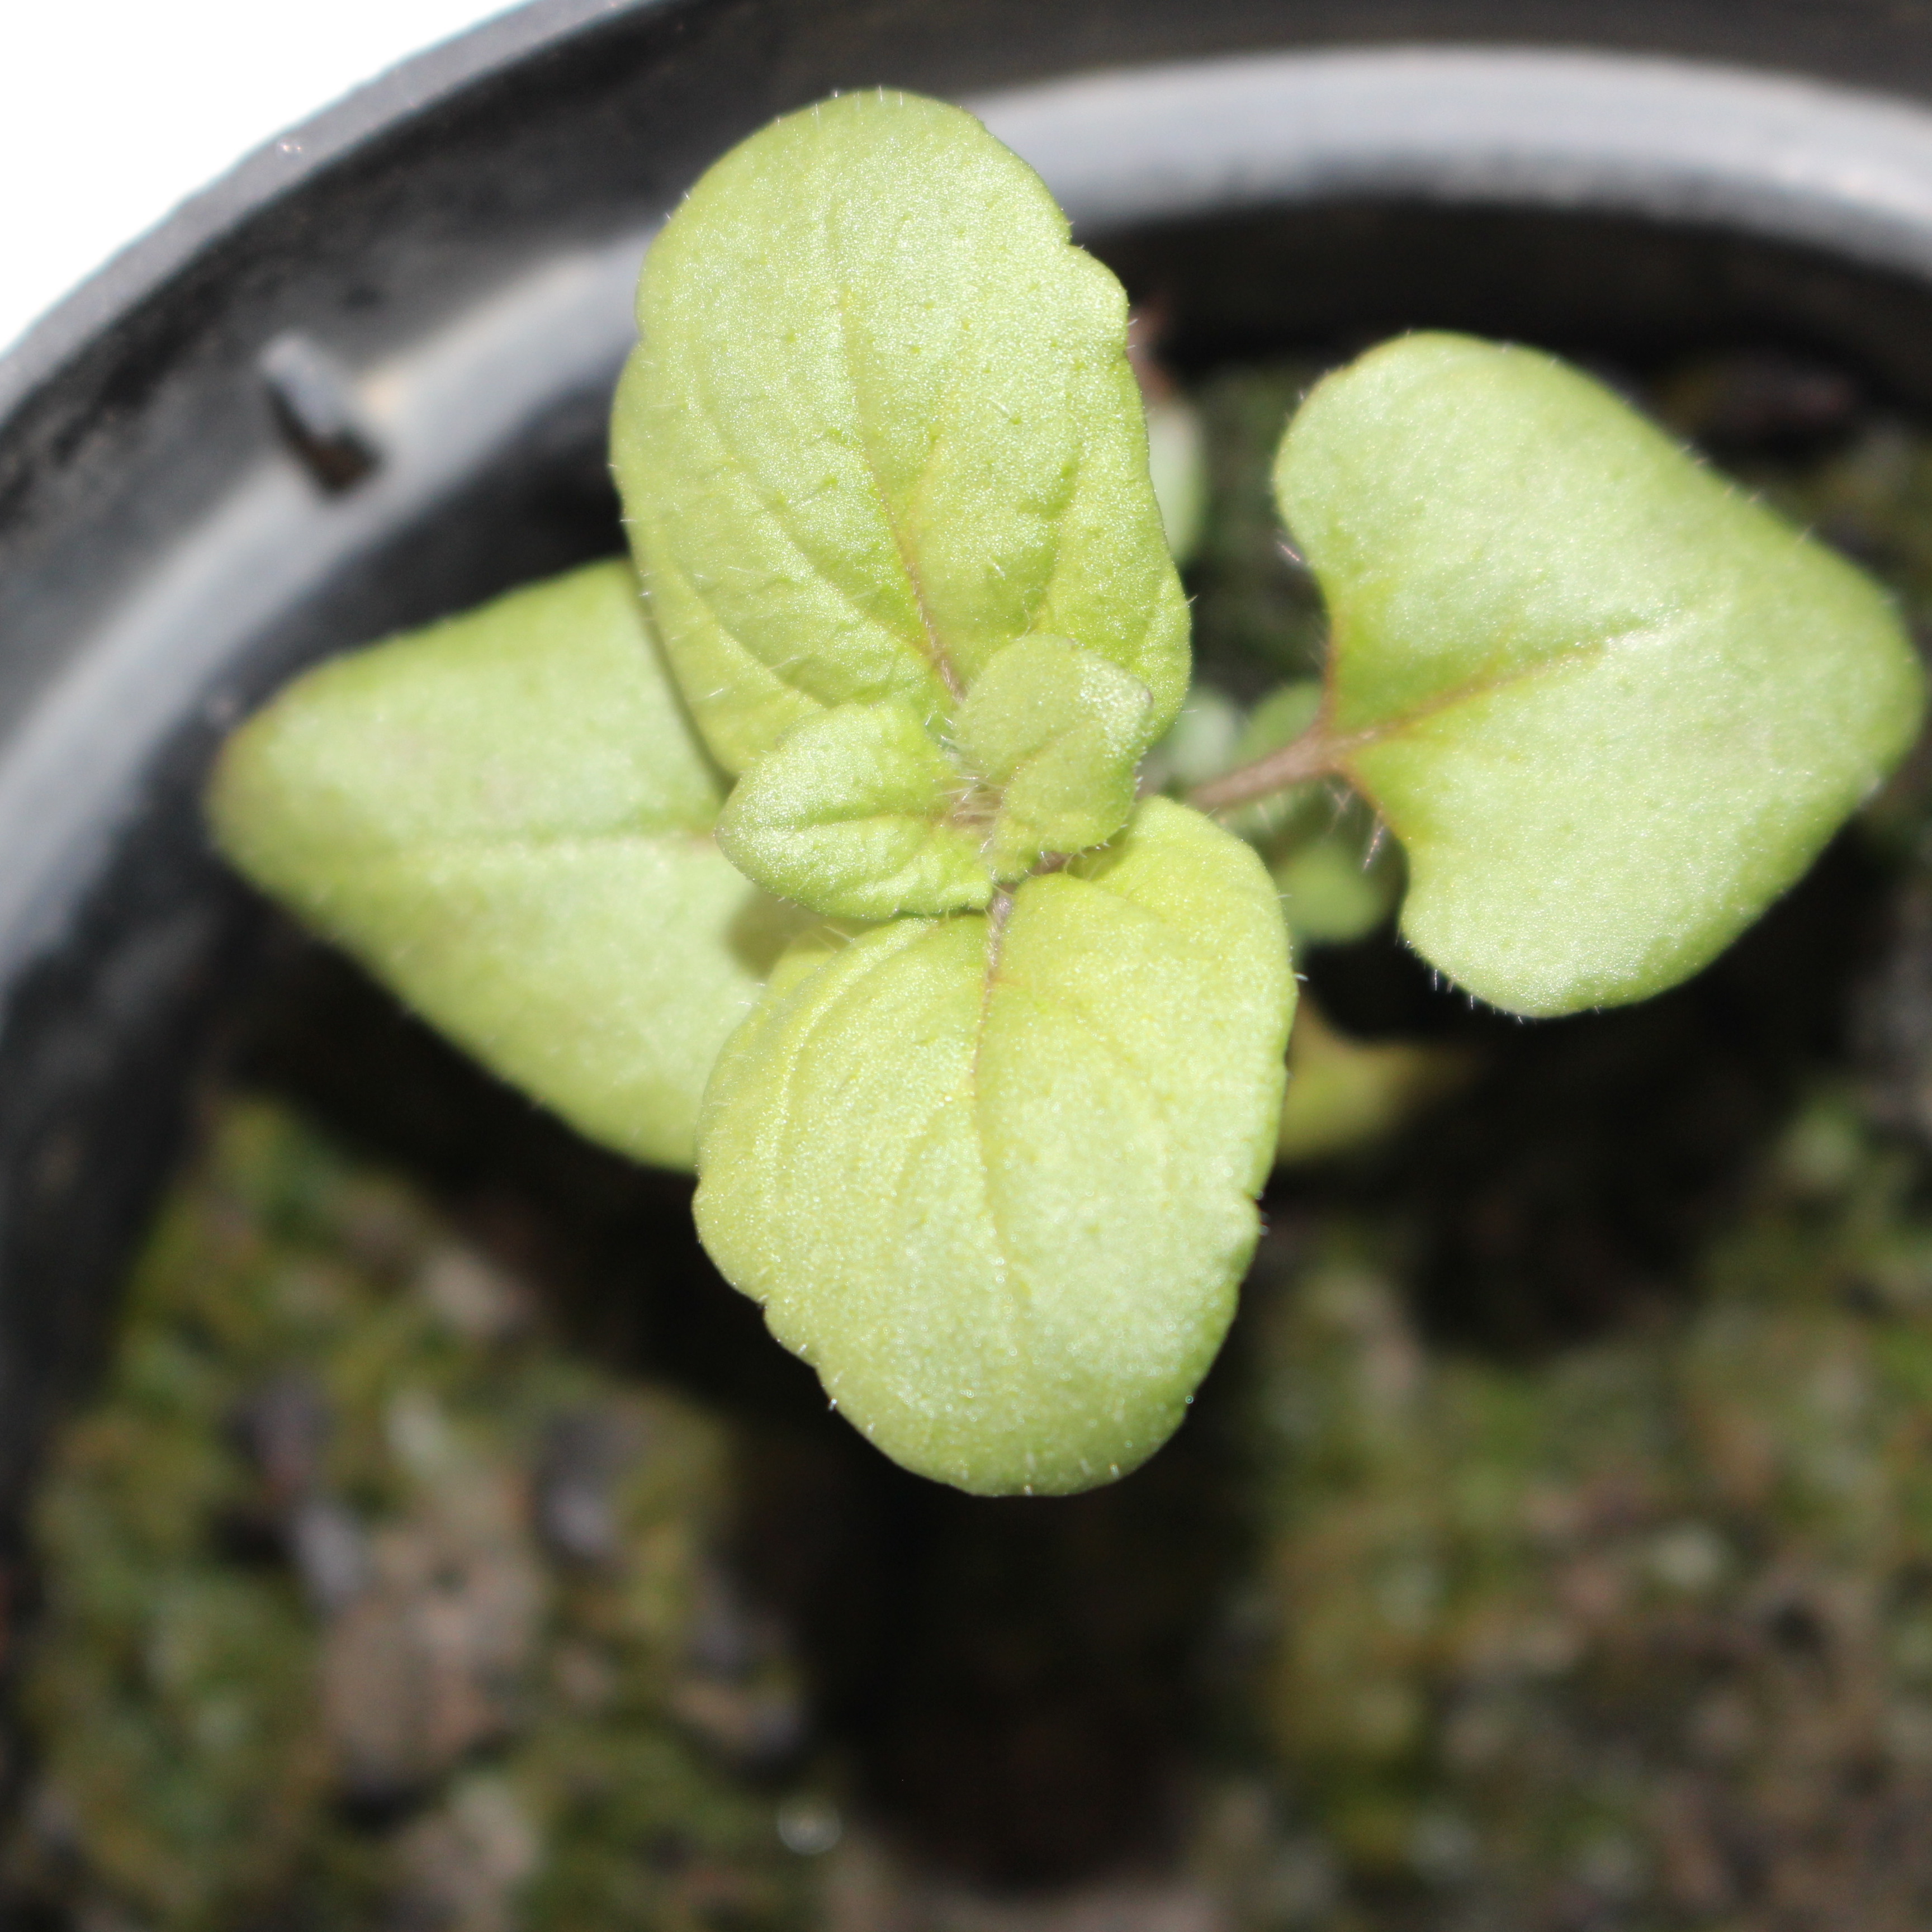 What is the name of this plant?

Veronica persica
